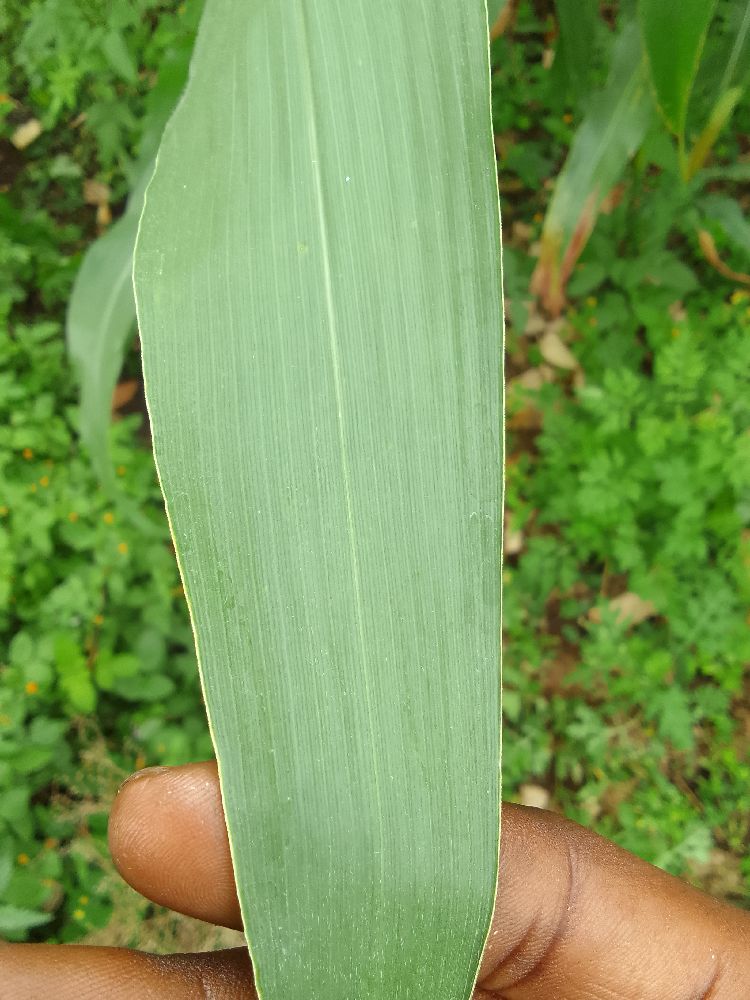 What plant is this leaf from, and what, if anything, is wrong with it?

maize, healthy
